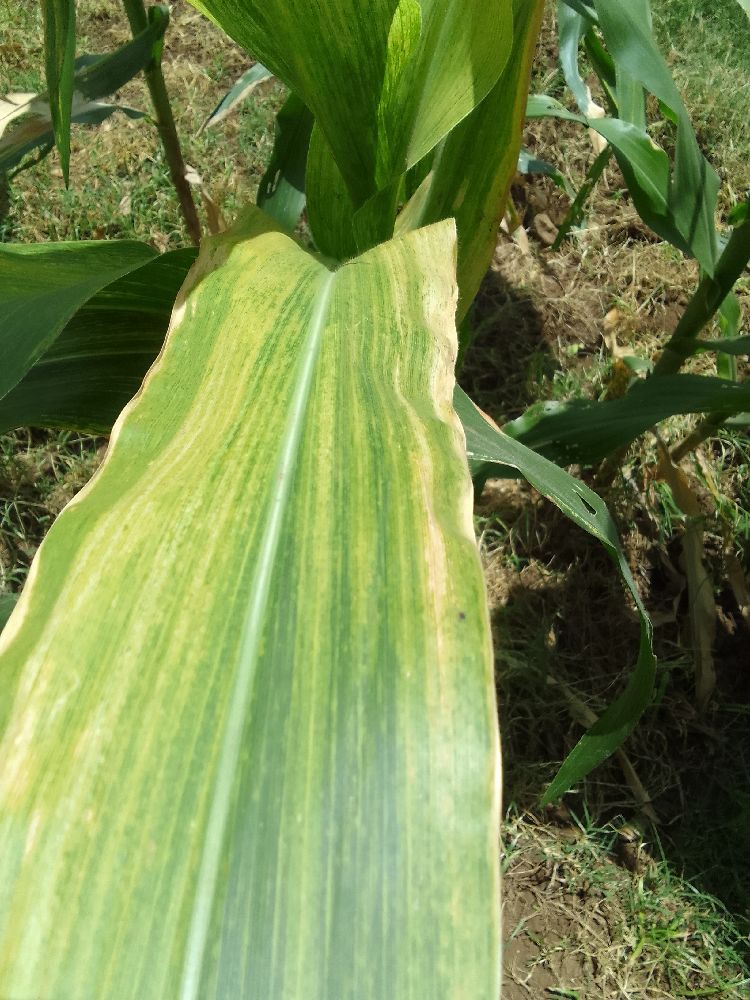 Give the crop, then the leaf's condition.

maize, maize lethal necrosis
